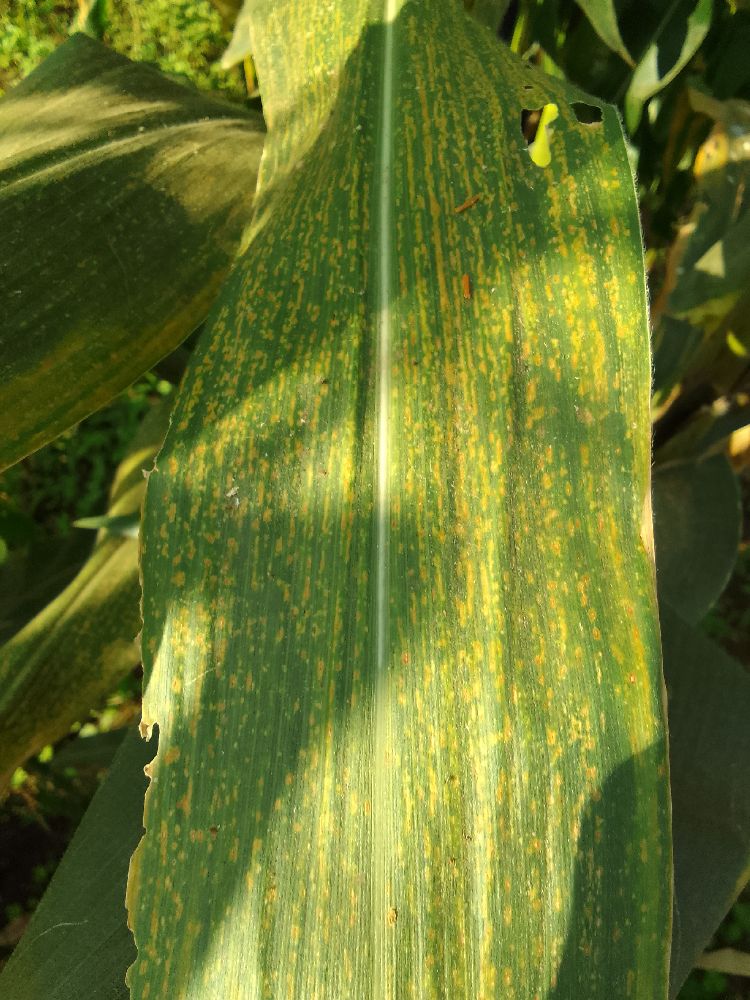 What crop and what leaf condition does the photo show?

maize, maize lethal necrosis
